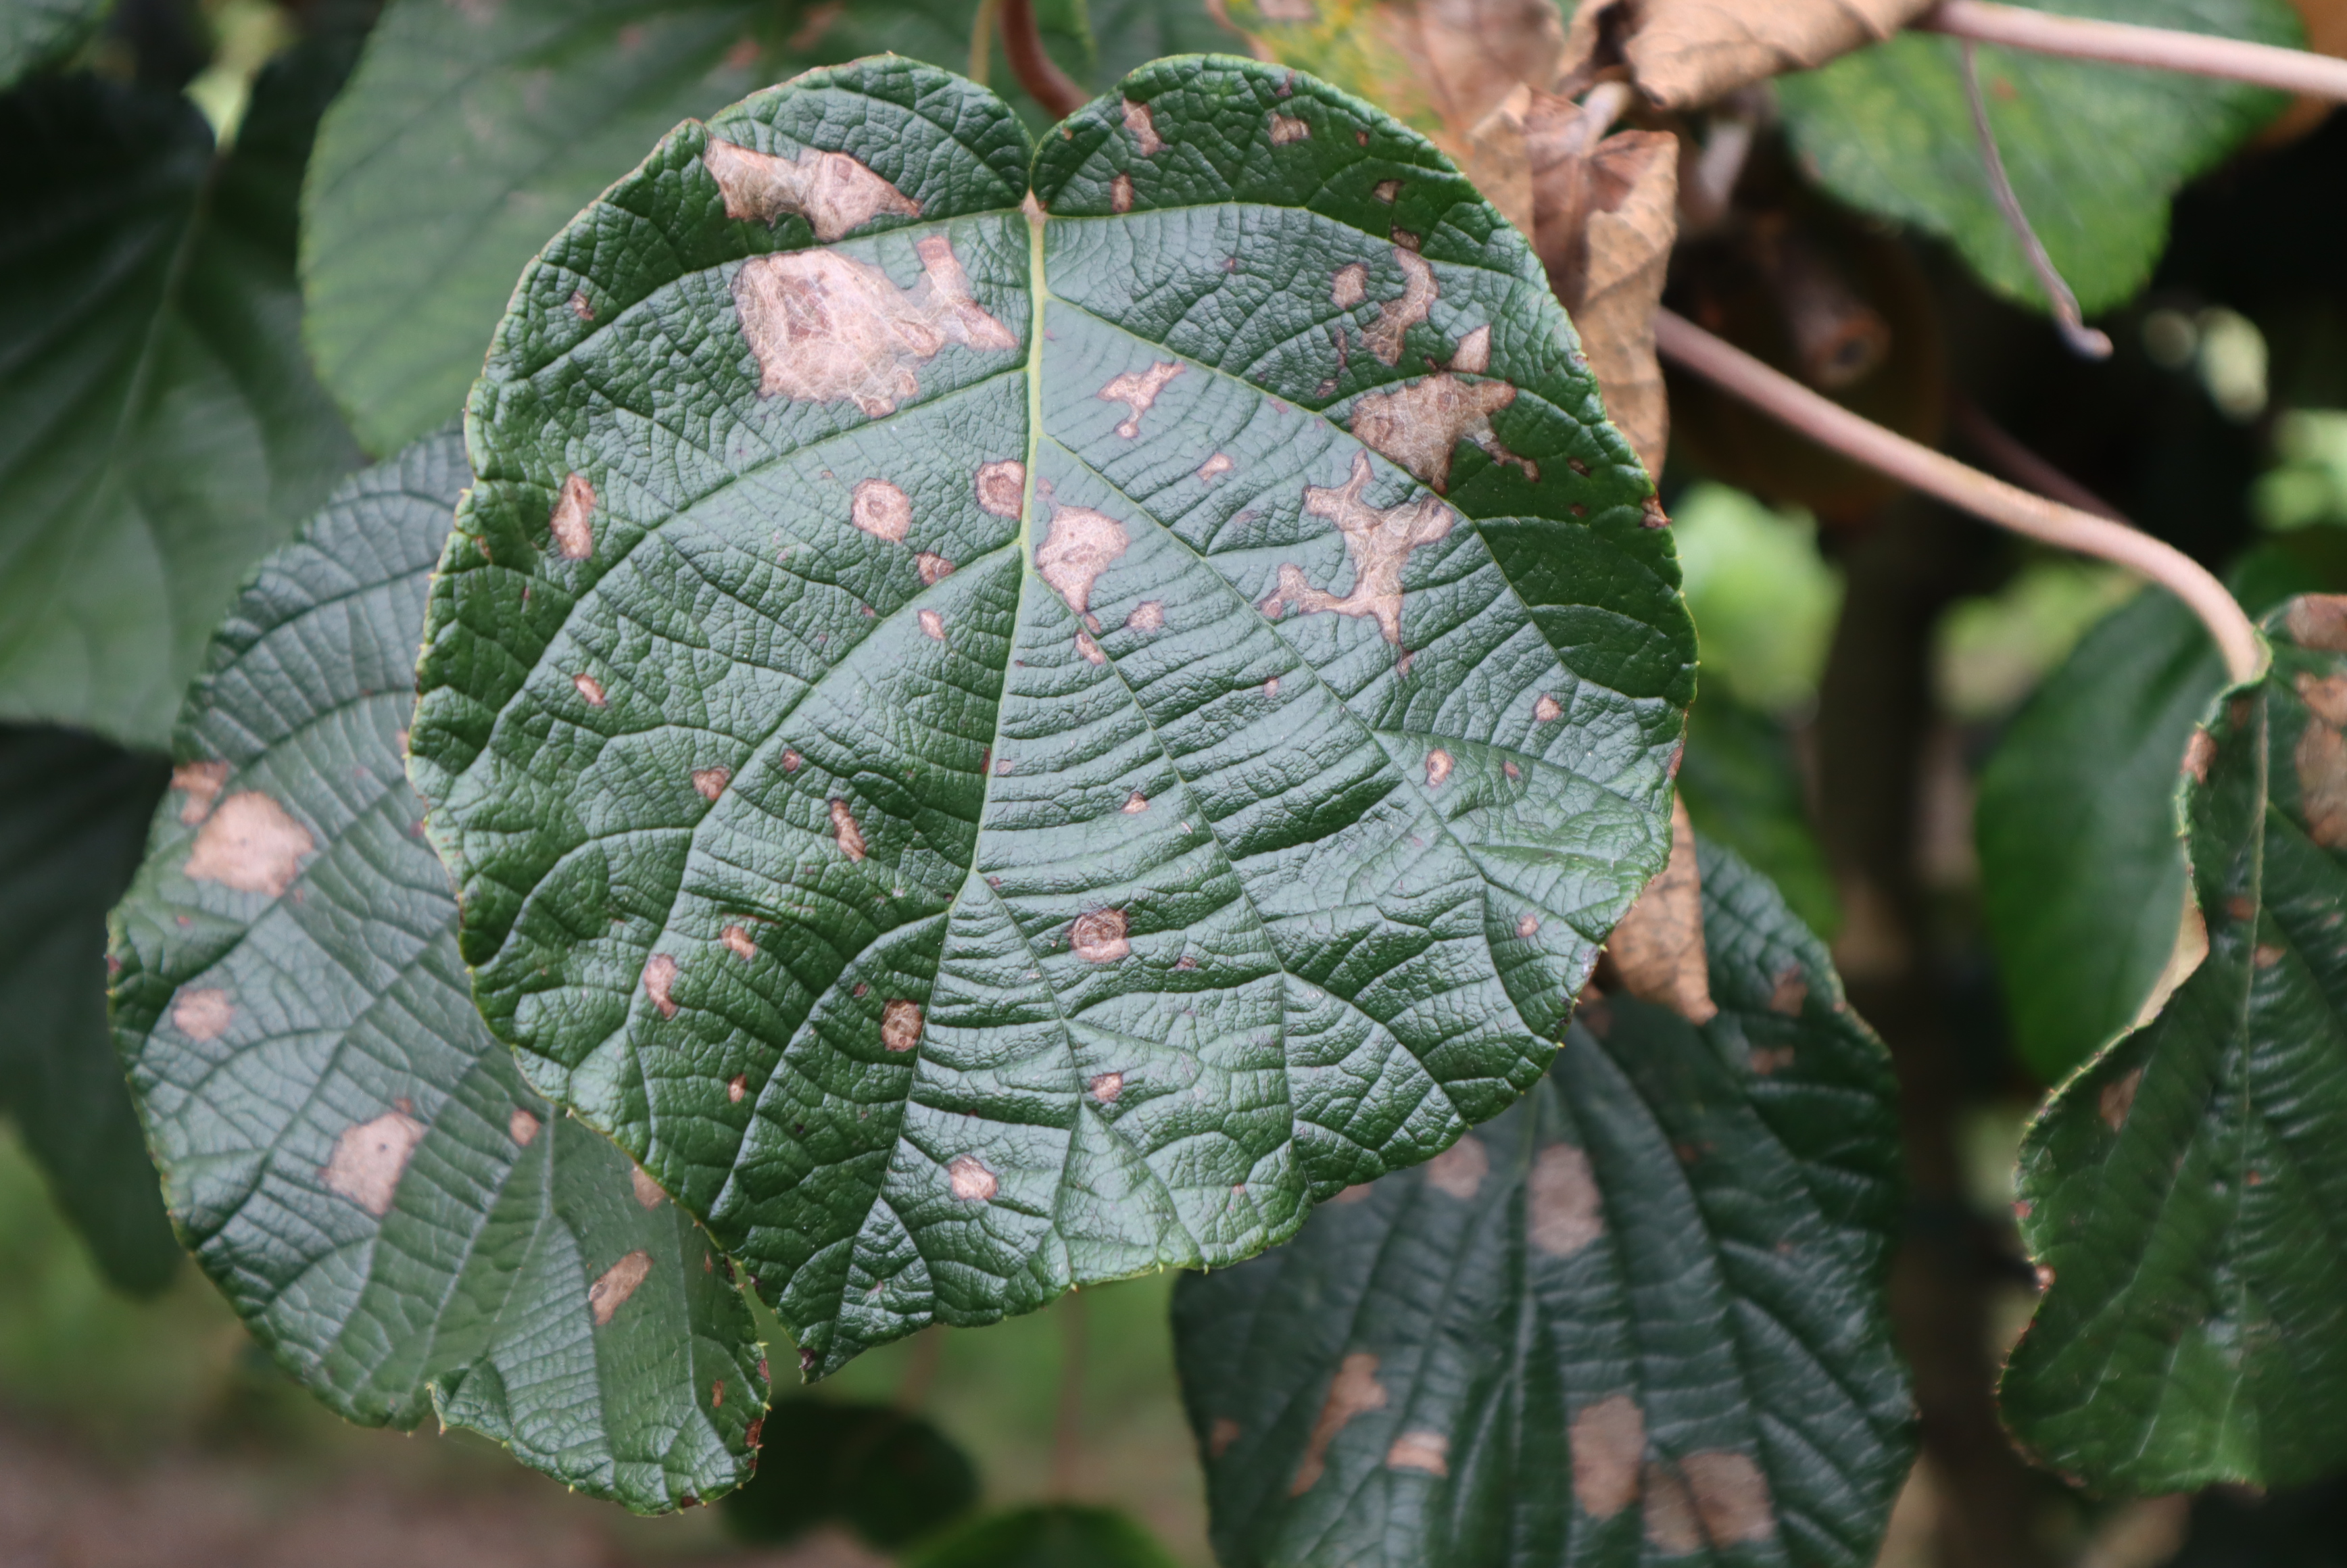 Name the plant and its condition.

kiwi, leaf spot
